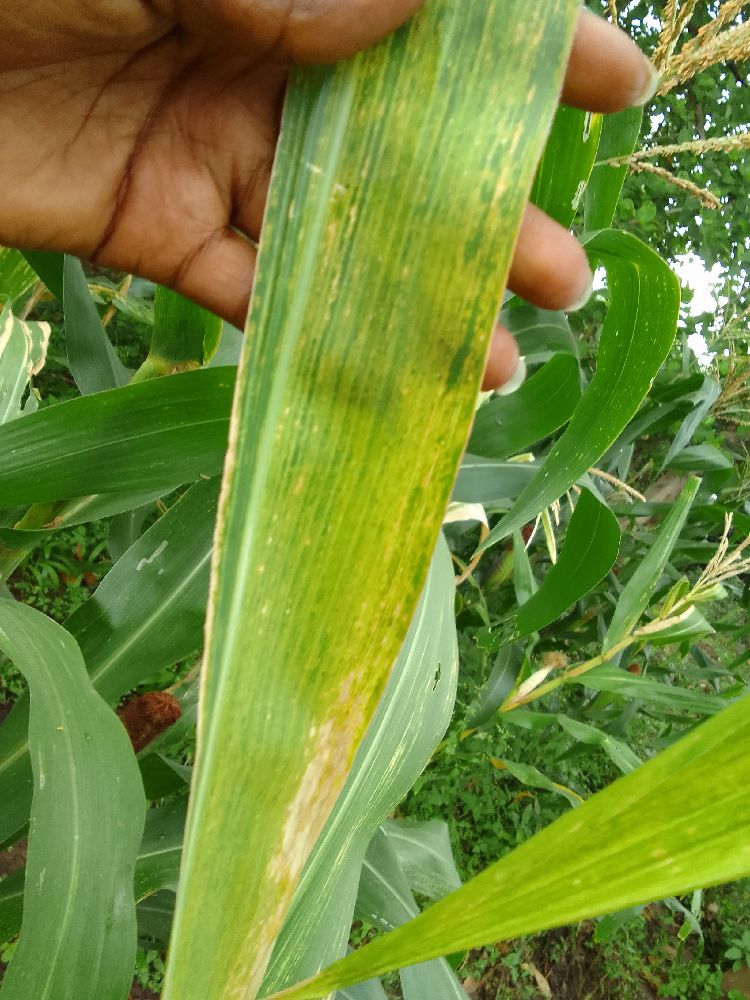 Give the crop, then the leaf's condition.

maize, maize lethal necrosis
